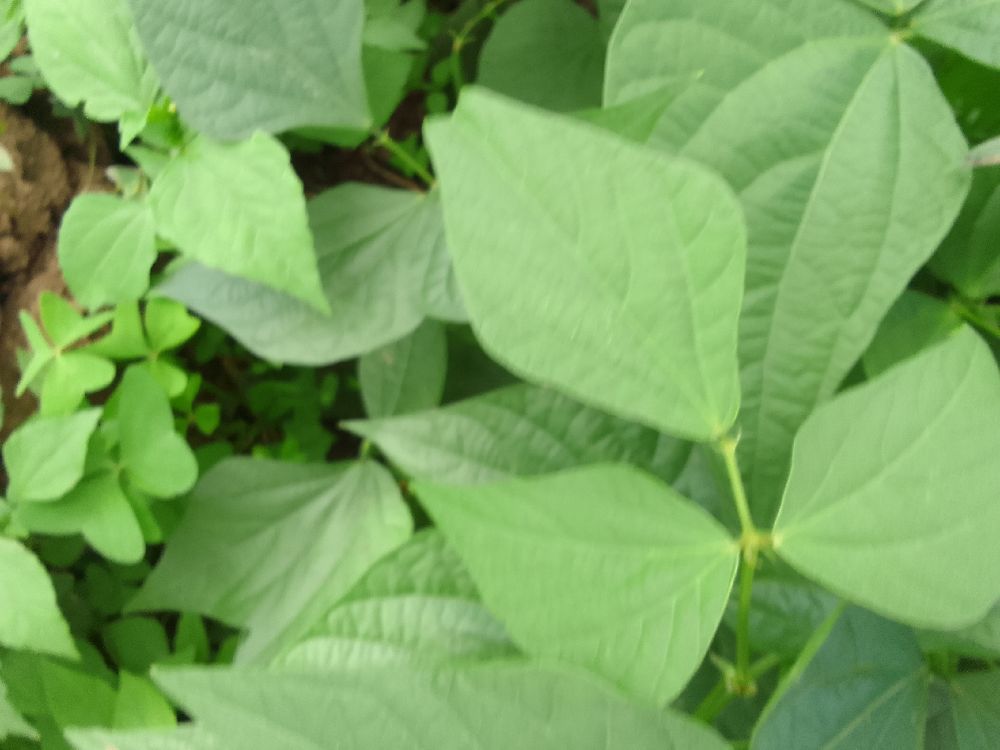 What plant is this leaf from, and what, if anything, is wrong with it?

common bean, healthy
